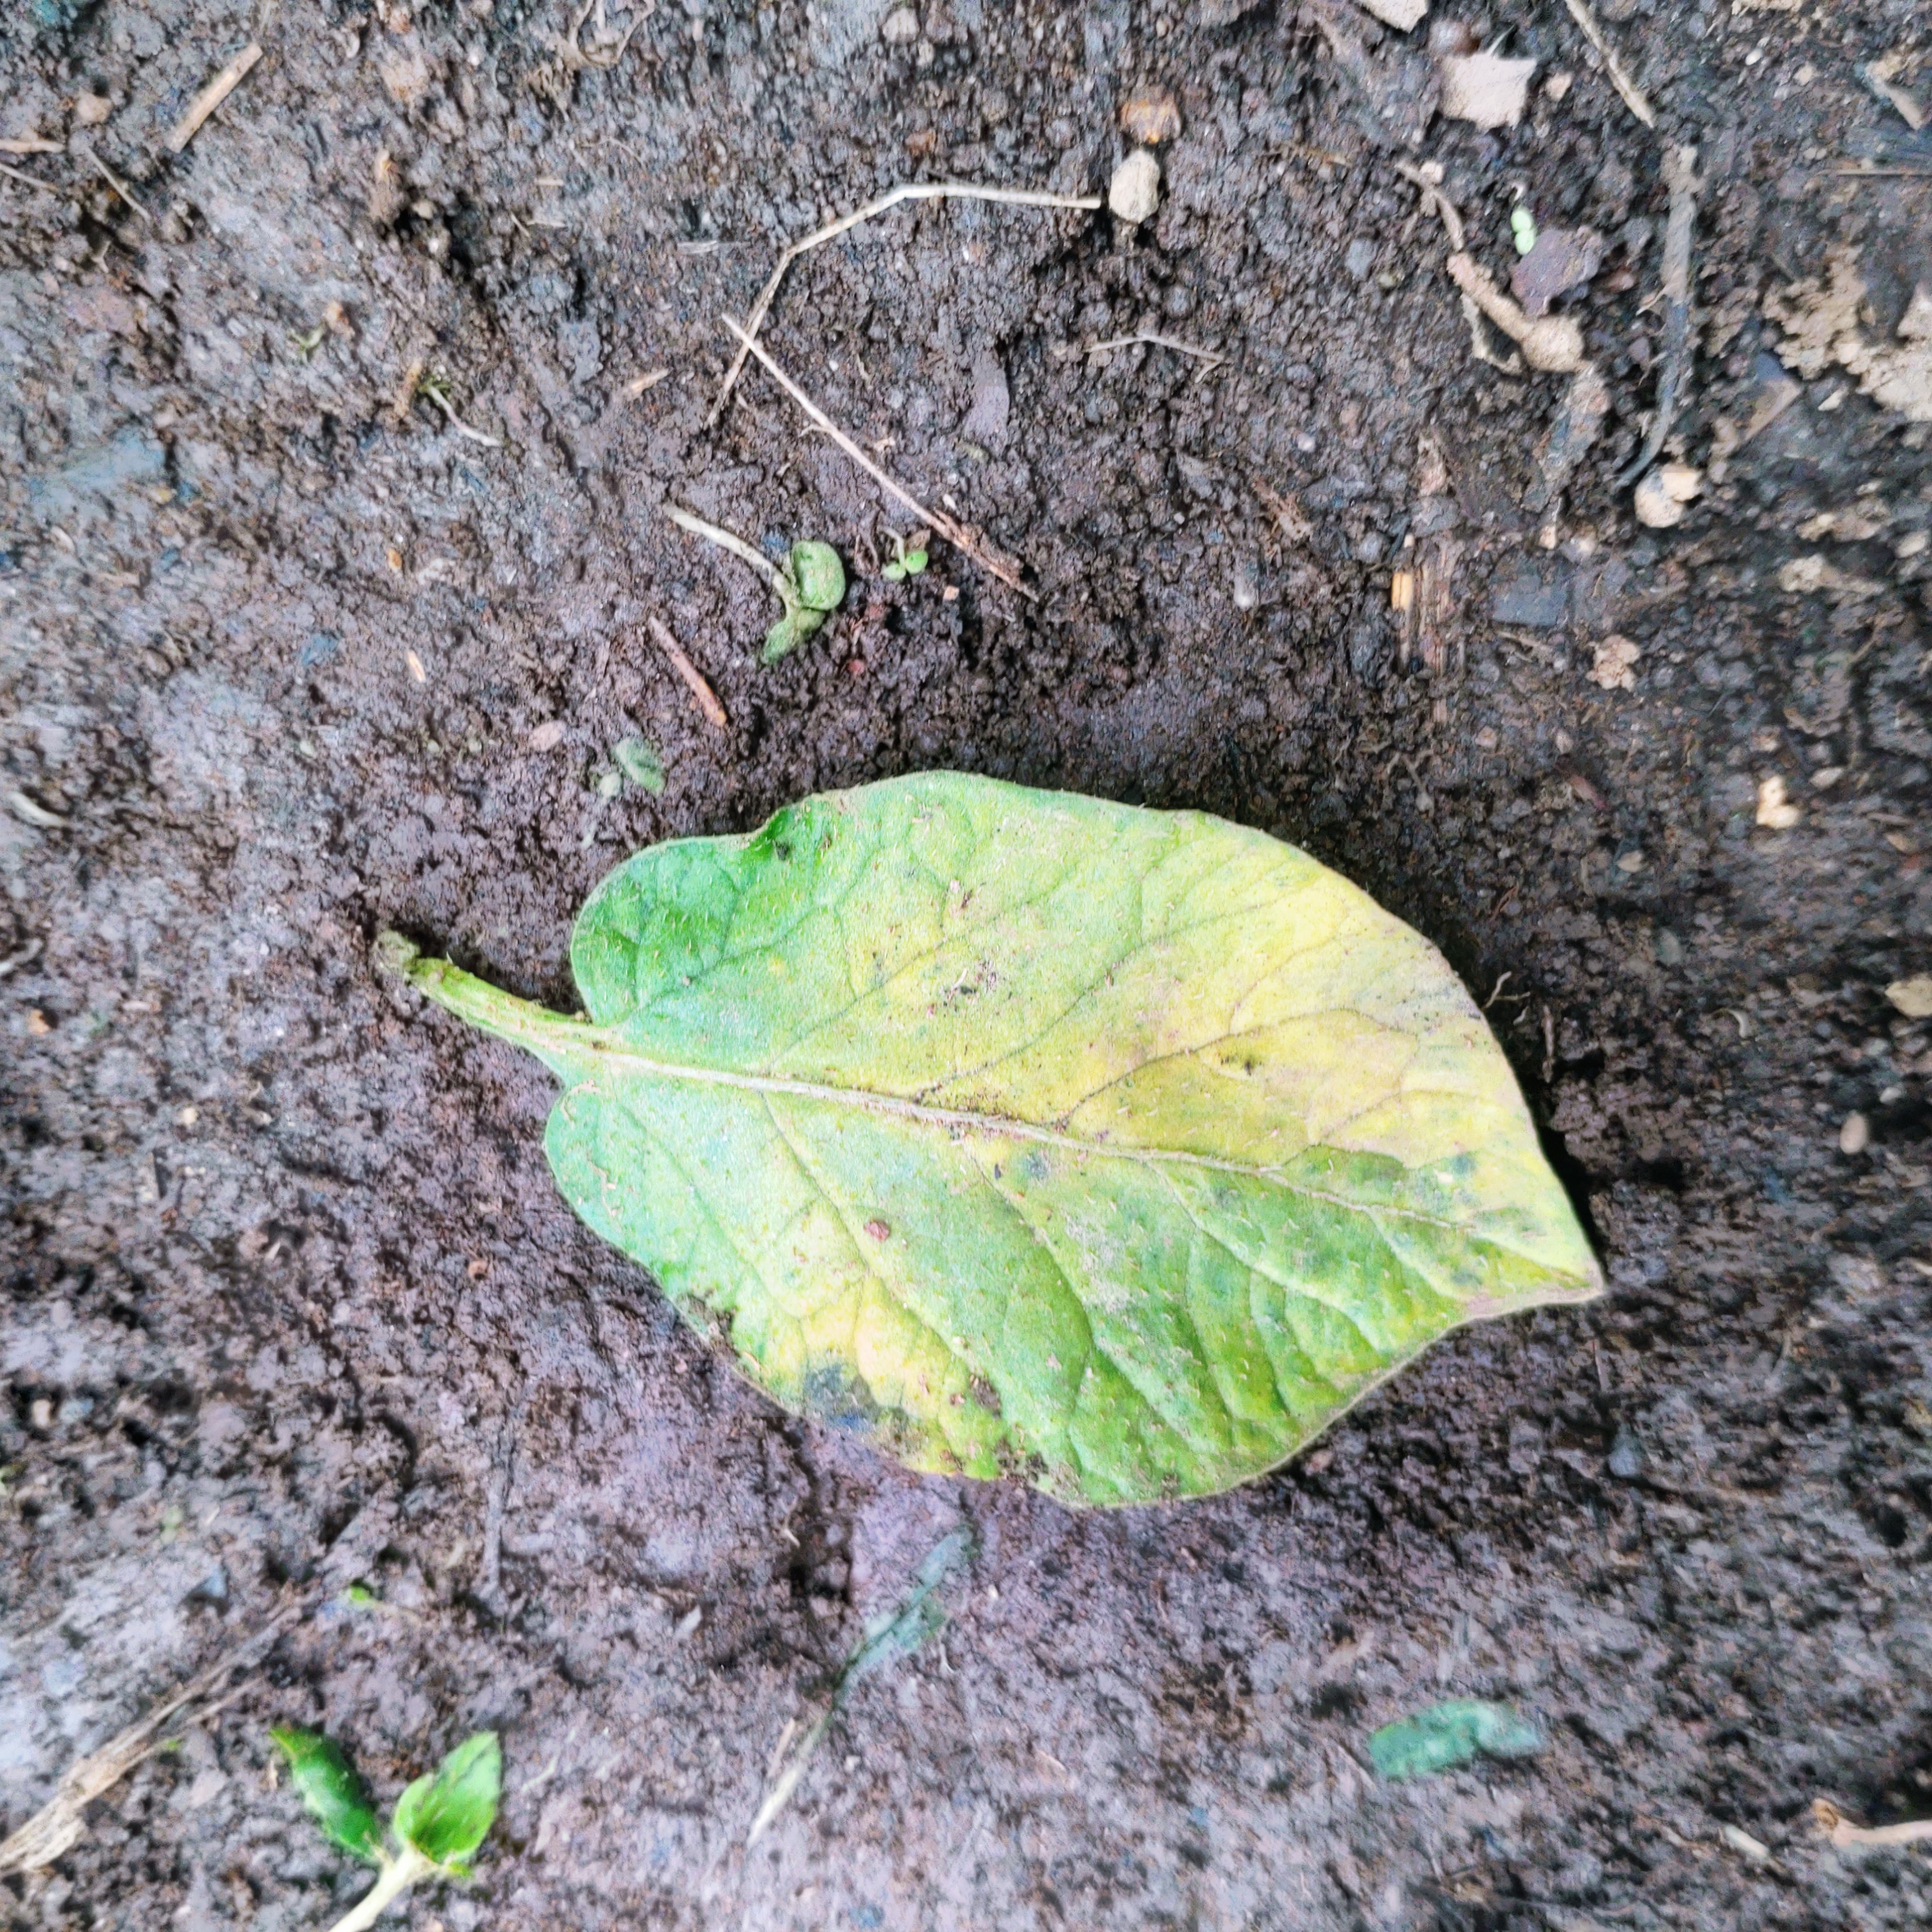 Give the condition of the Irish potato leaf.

late blight
